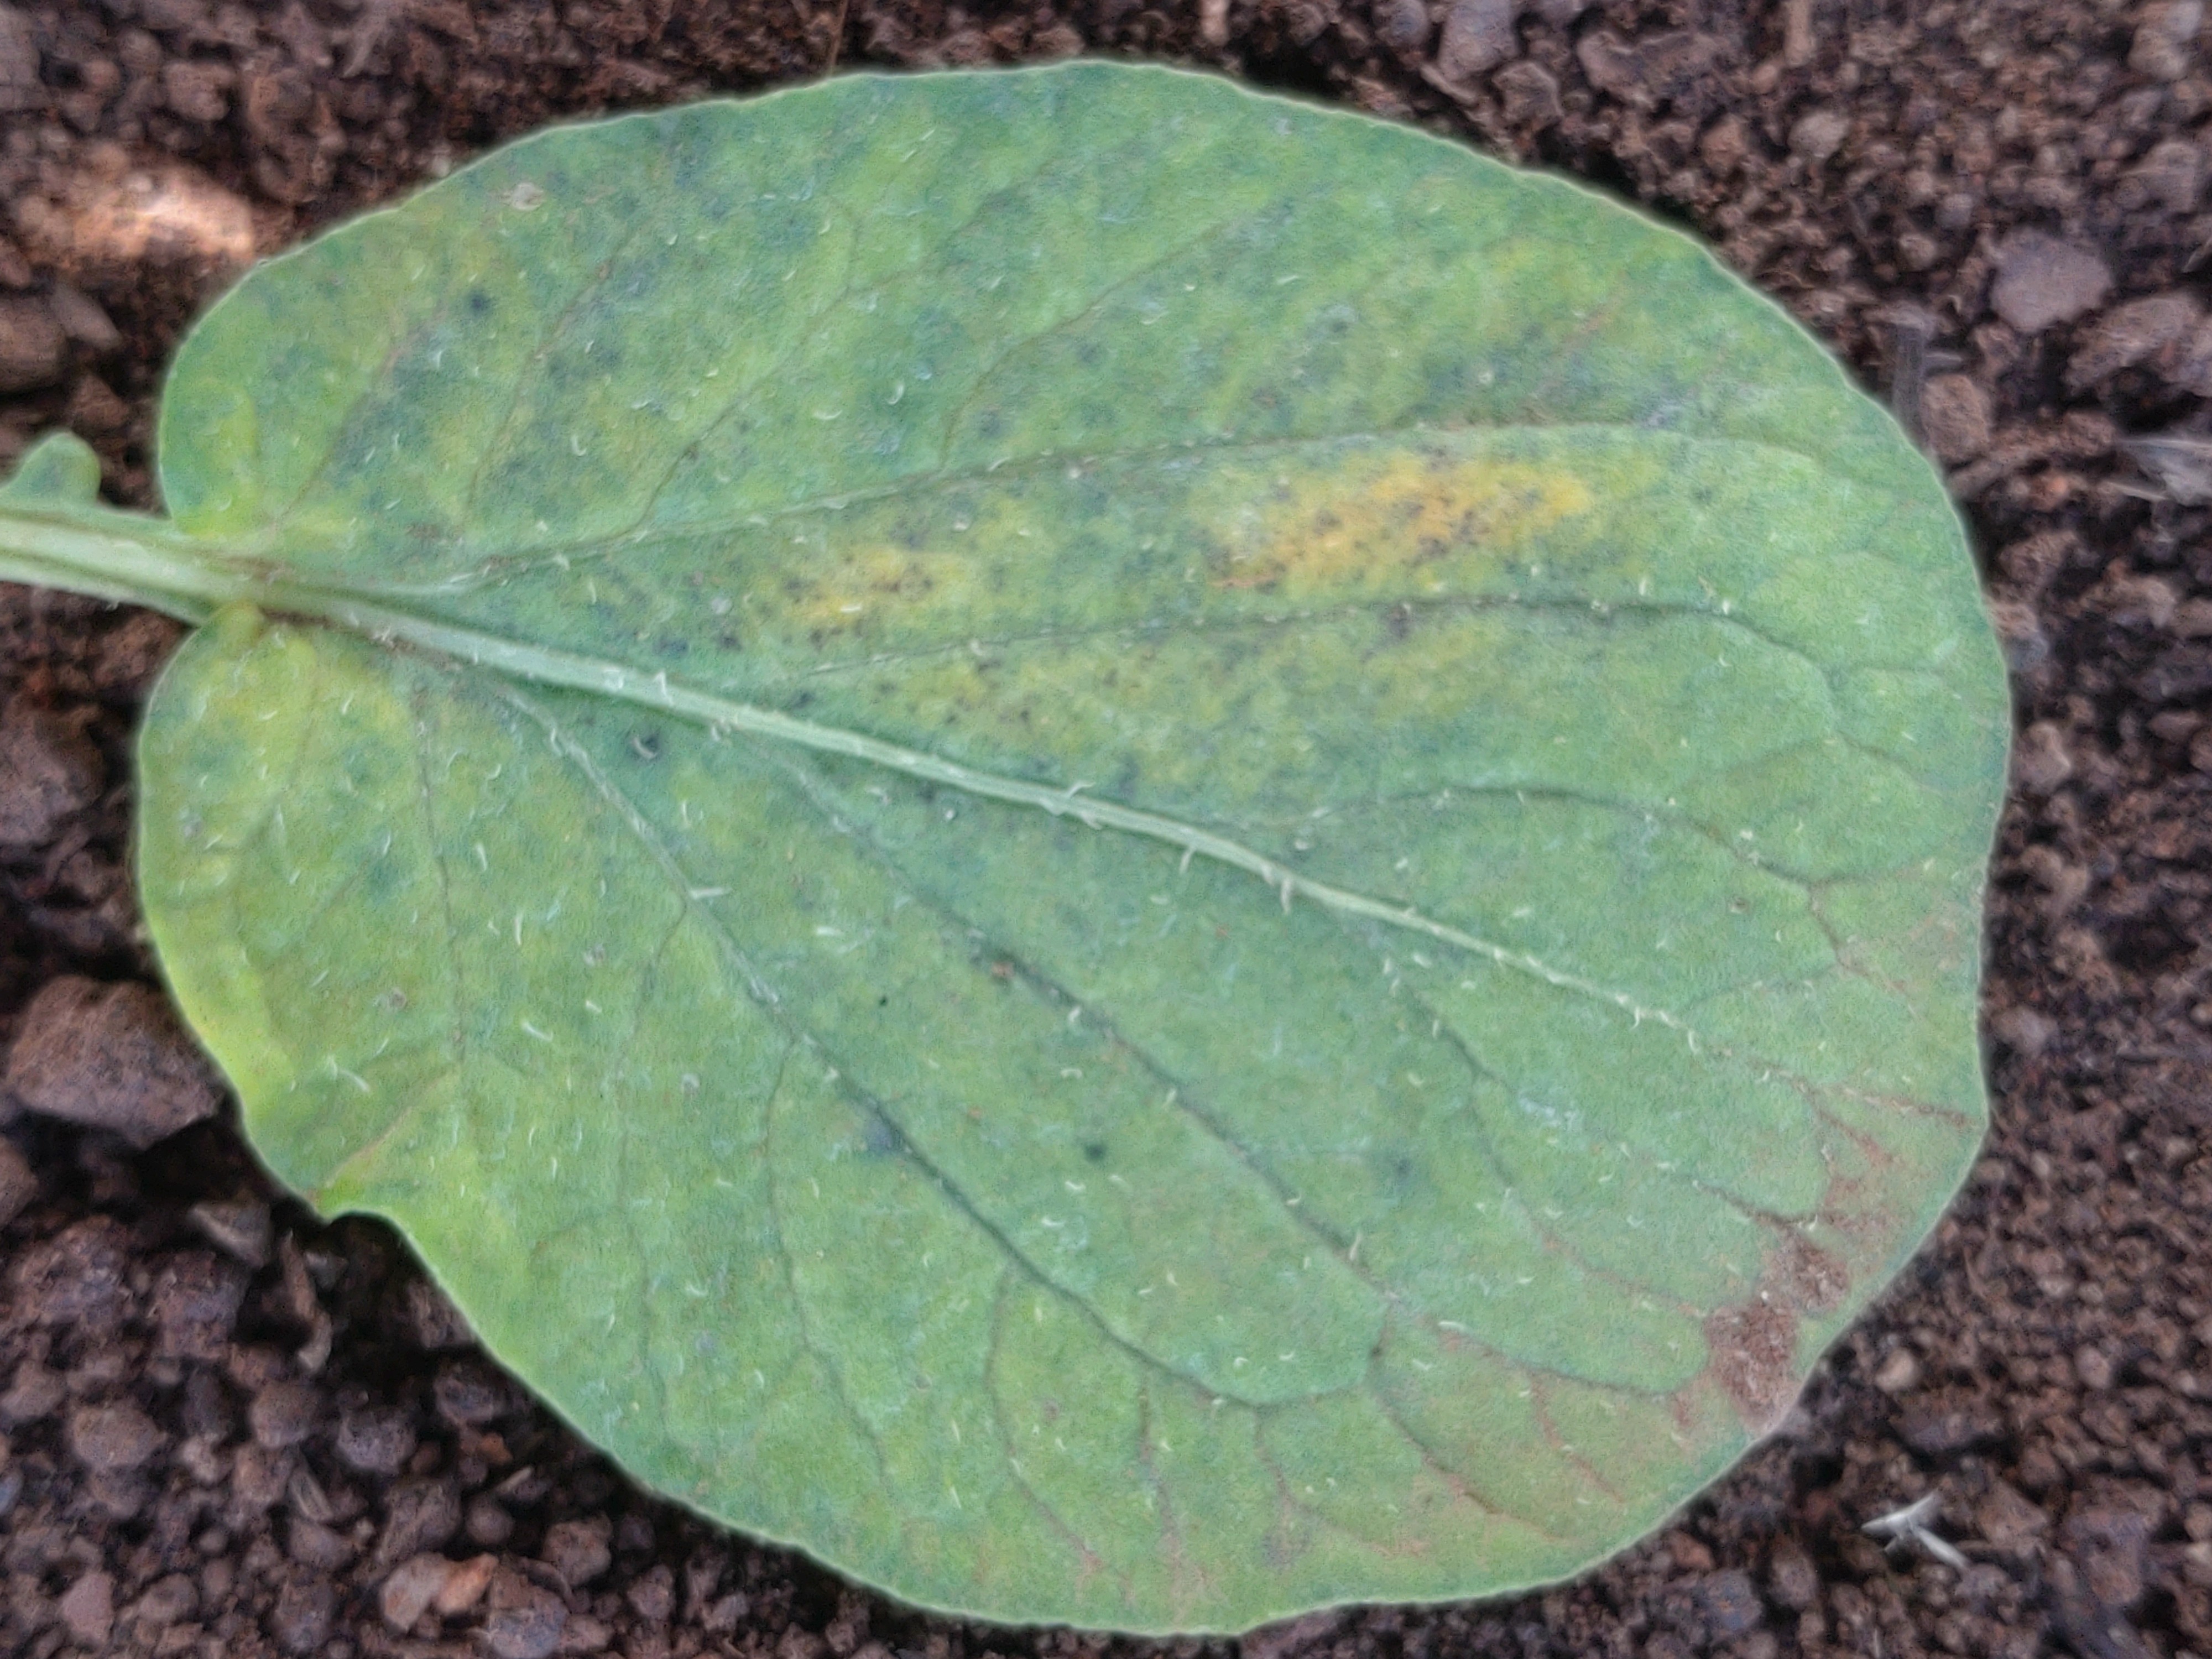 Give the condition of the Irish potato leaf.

late blight
